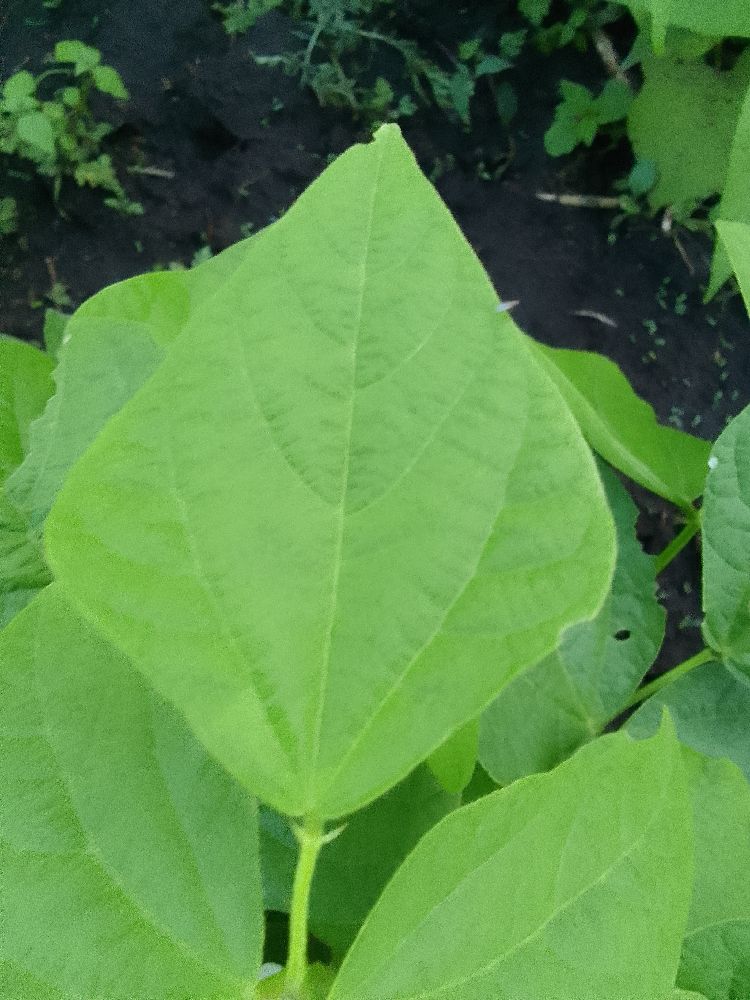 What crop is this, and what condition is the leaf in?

common bean, healthy
